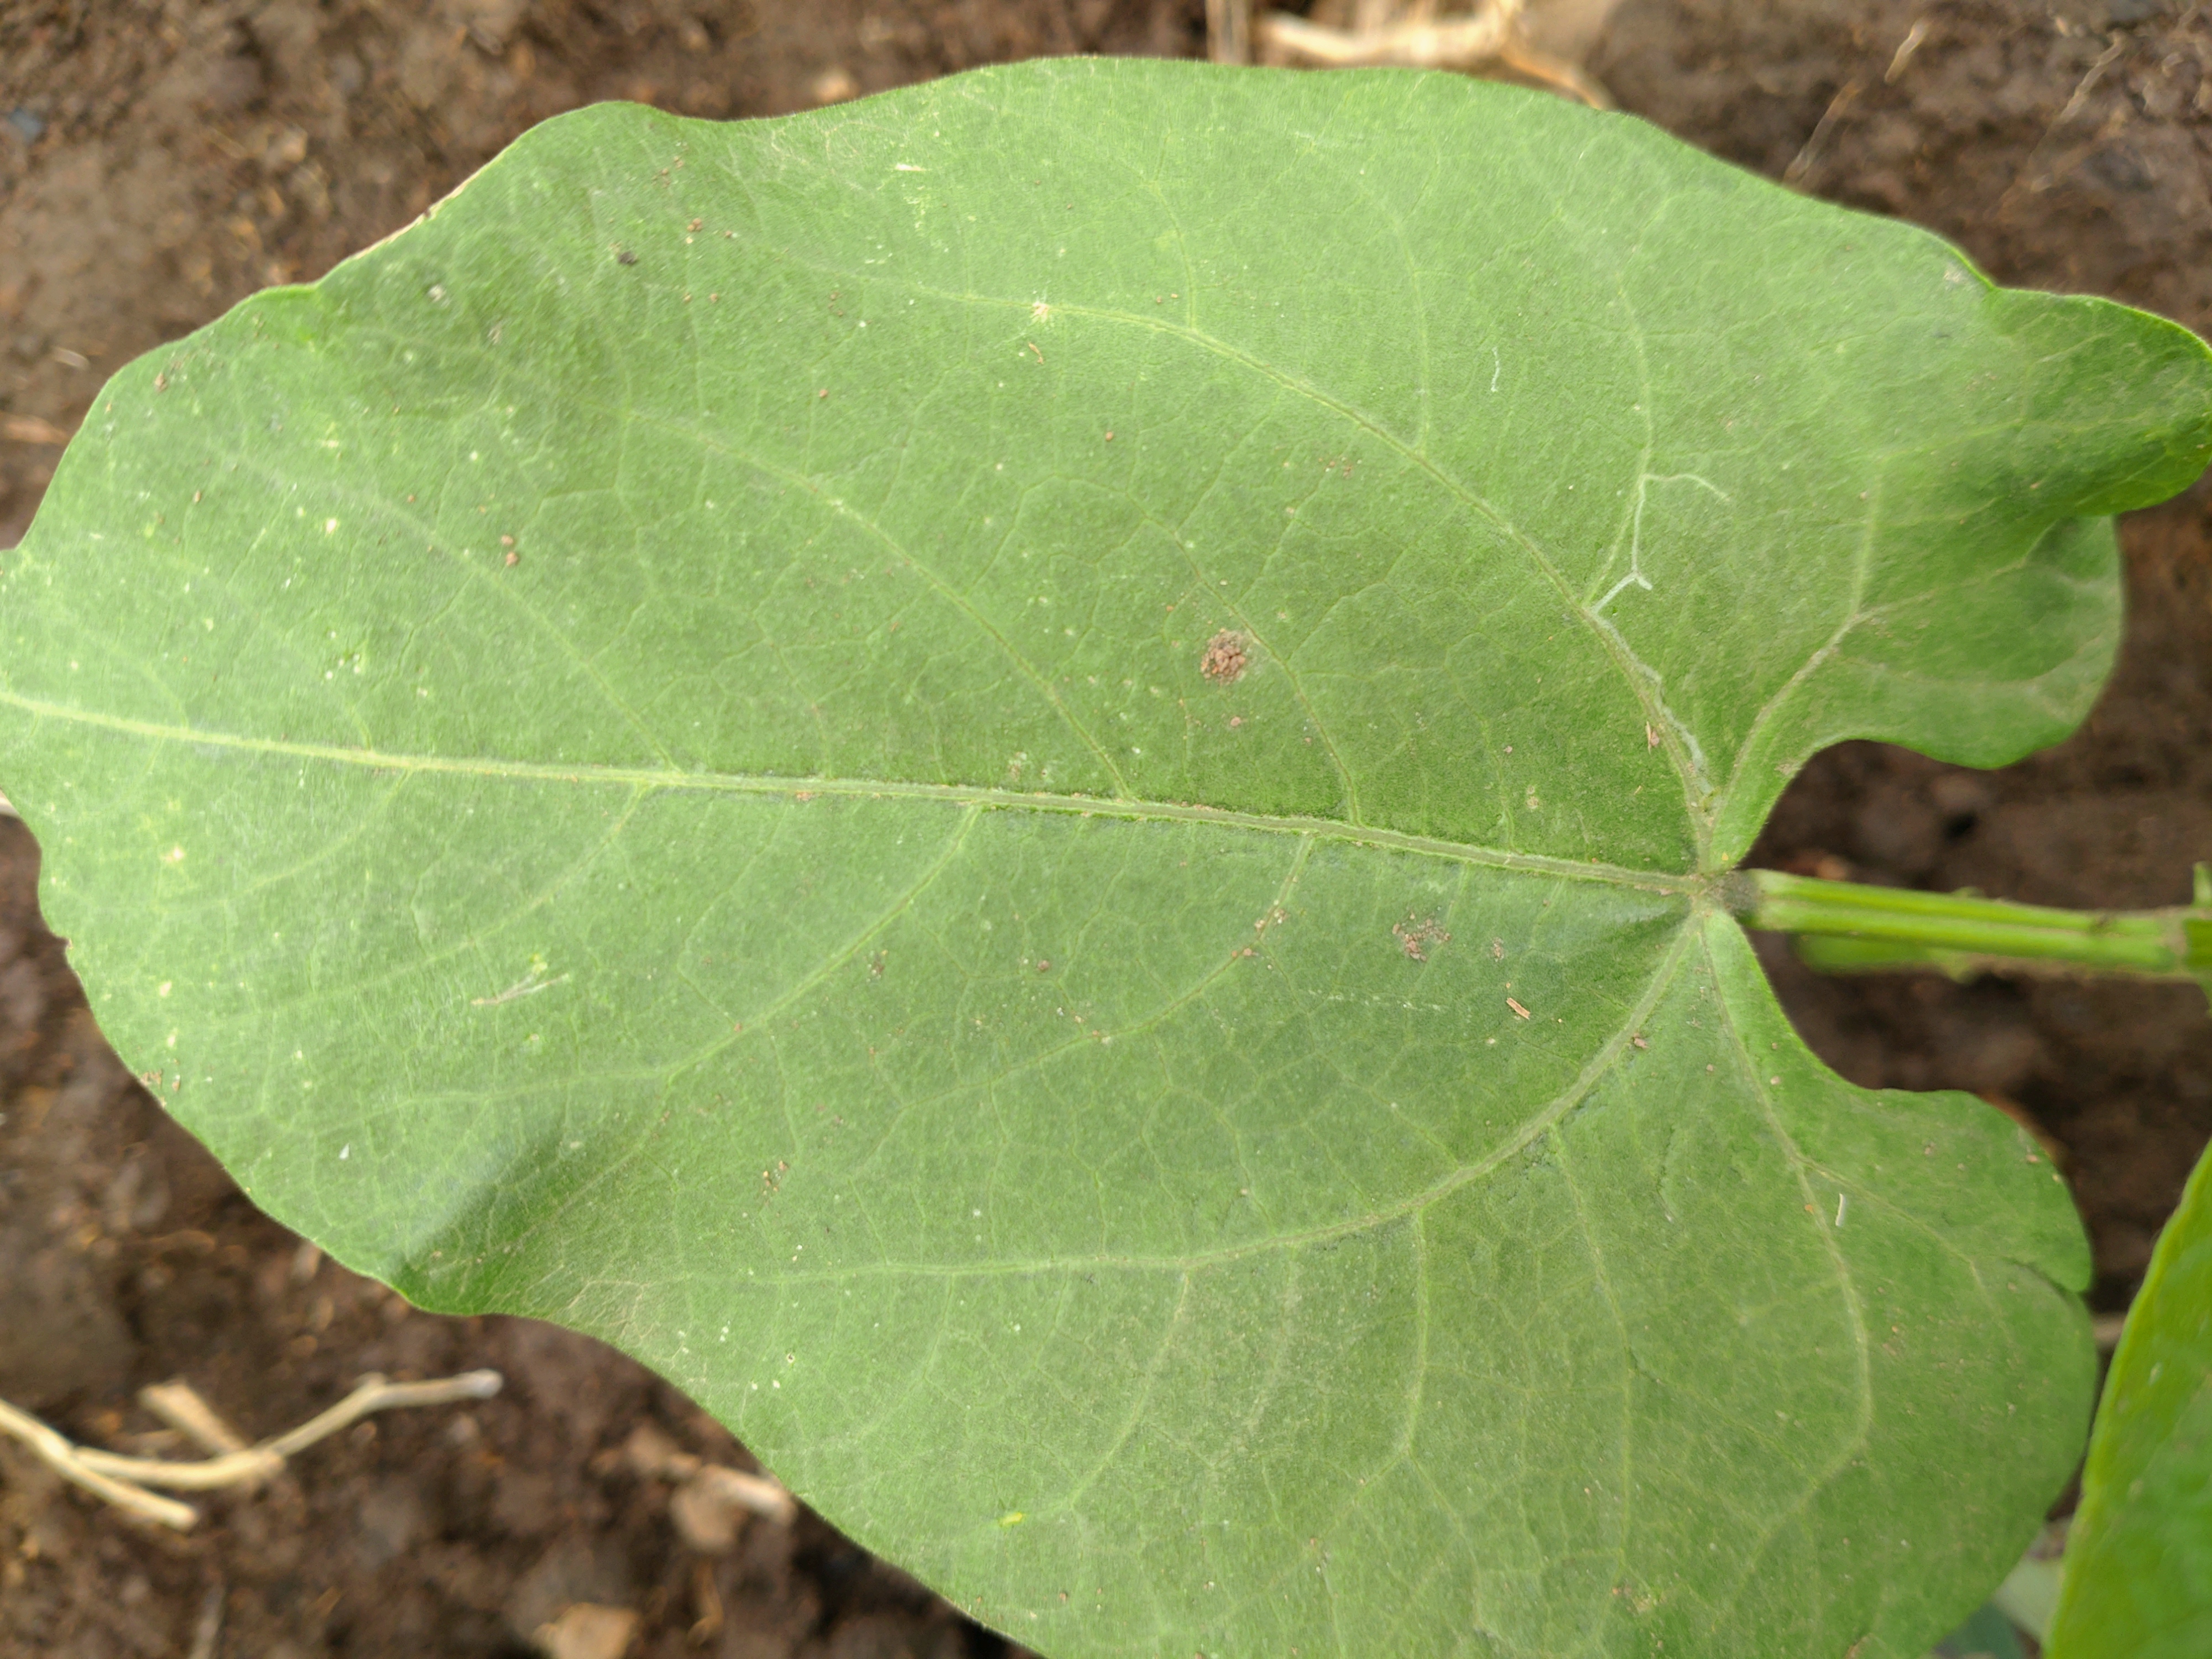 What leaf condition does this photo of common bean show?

healthy
